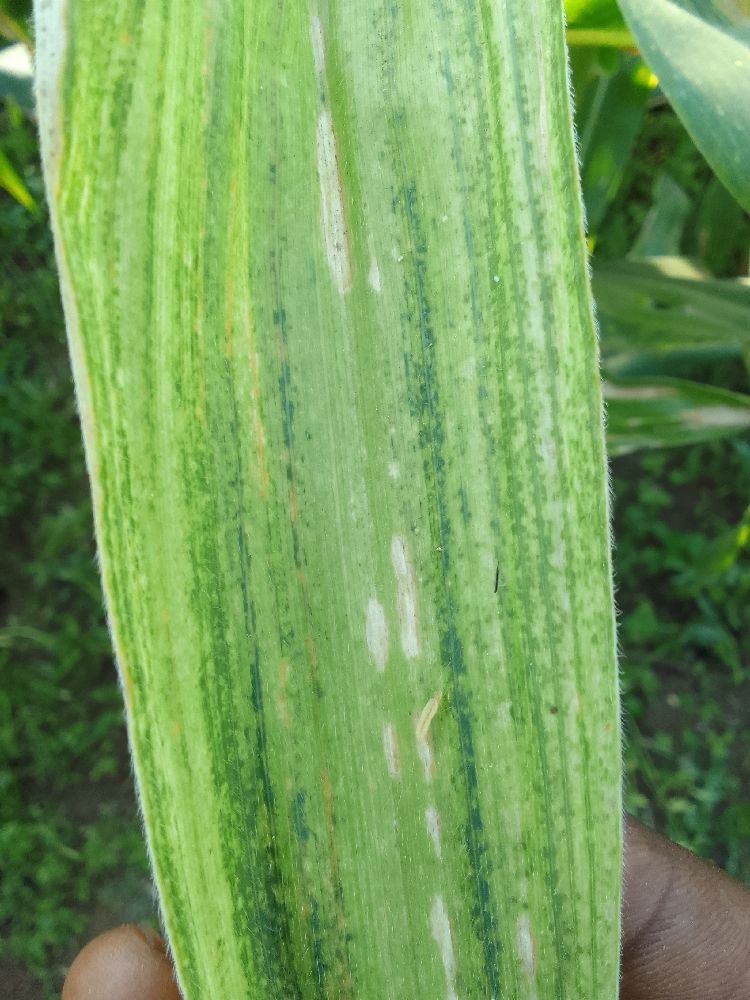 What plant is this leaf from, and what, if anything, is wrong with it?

maize, maize lethal necrosis
